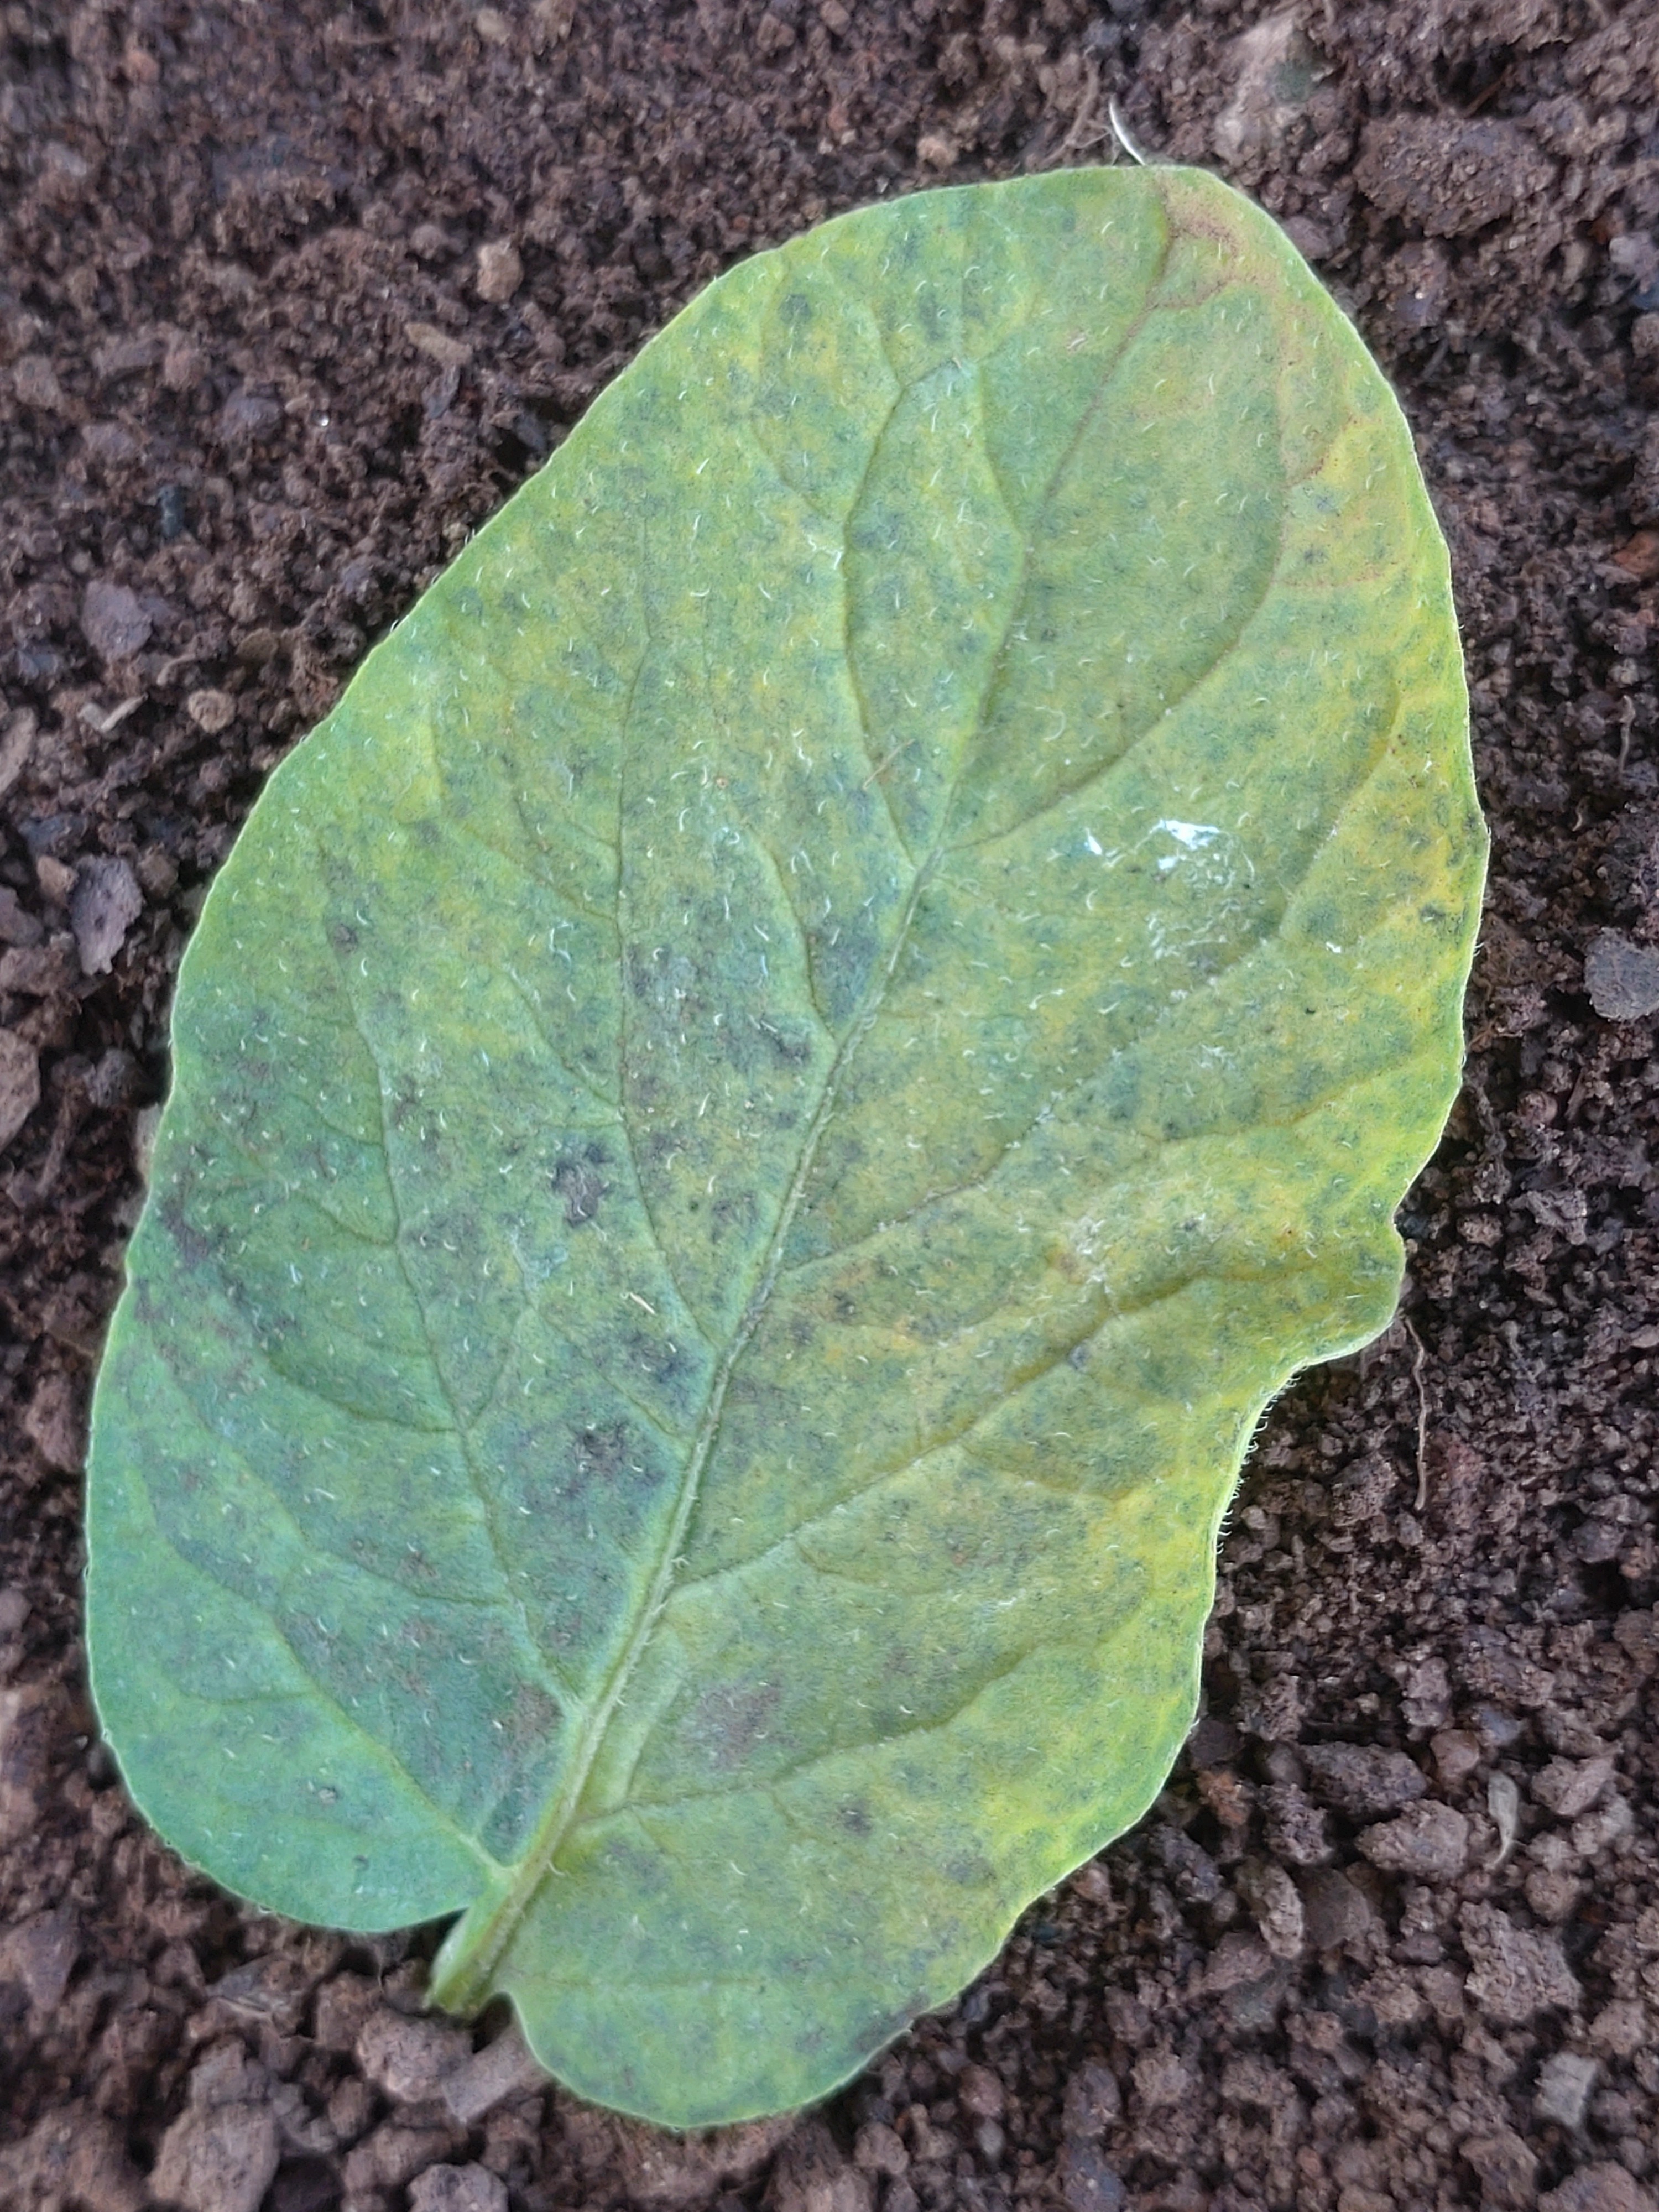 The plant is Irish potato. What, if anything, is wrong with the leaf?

late blight
